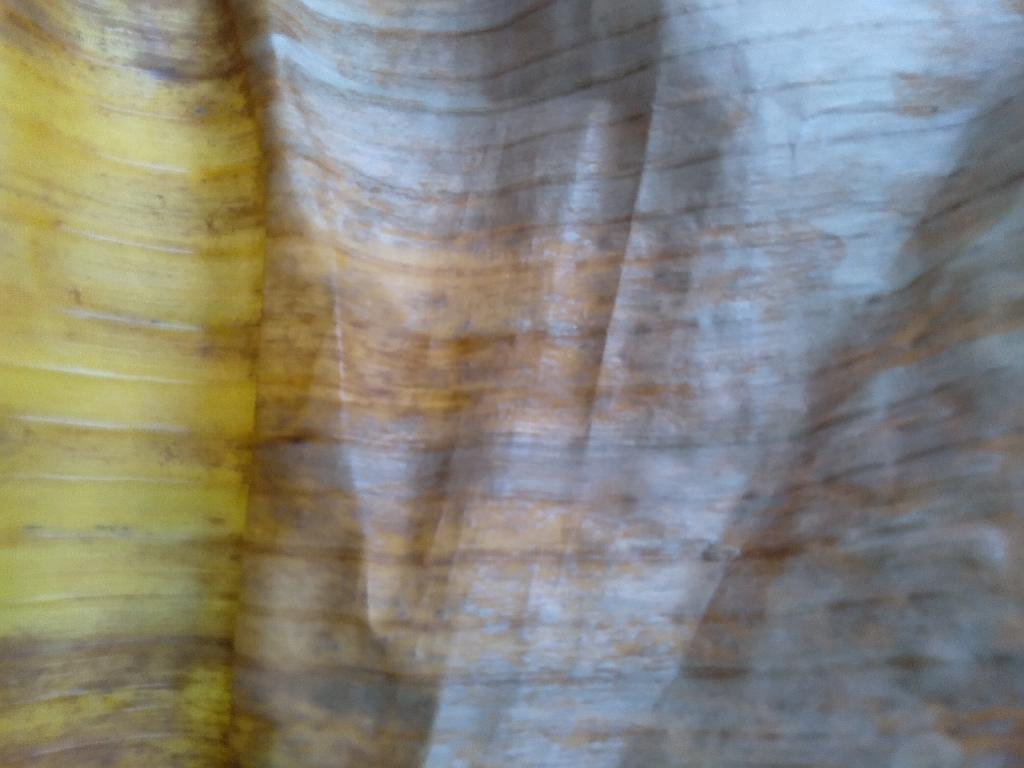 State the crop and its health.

banana, fusarium wilt race 1
